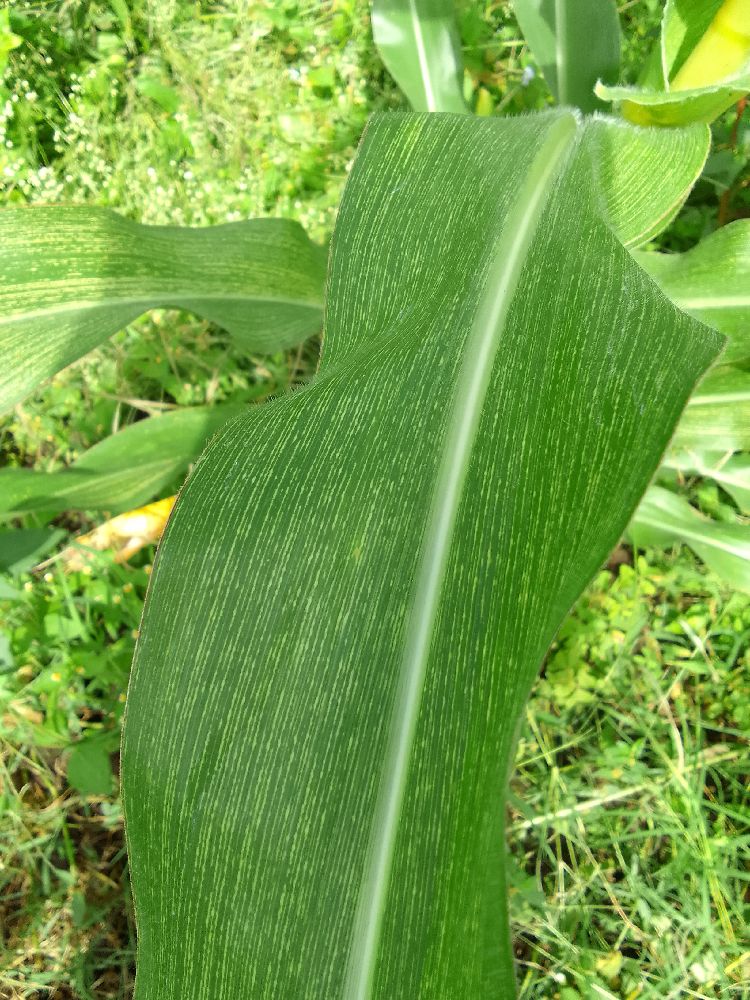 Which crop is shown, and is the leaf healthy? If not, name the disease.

maize, maize streak virus
